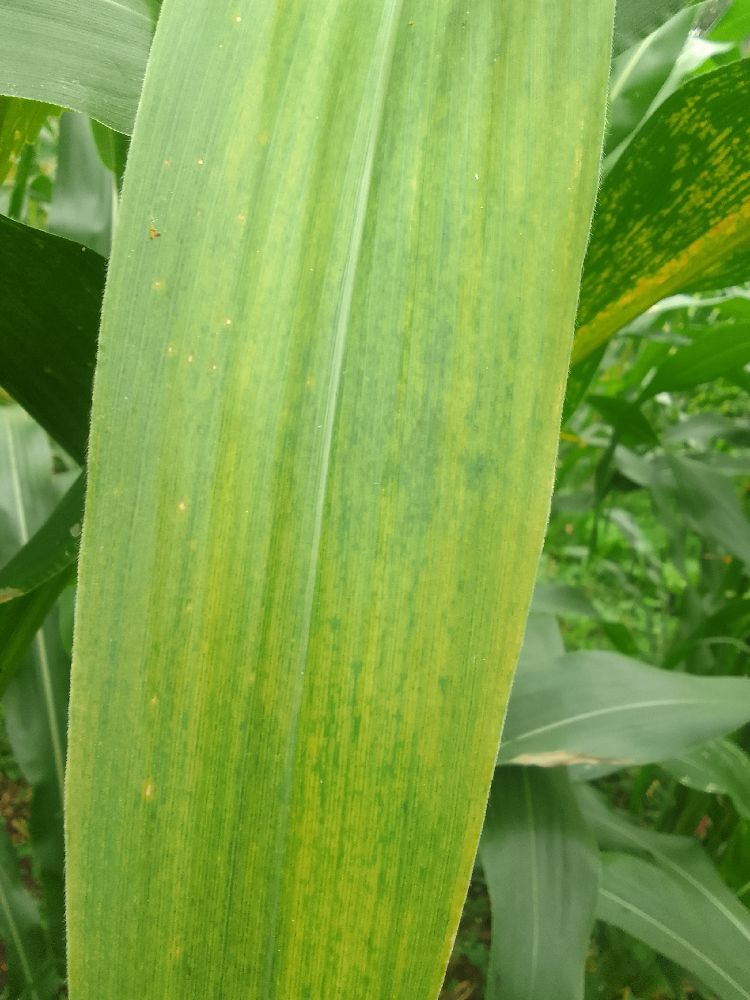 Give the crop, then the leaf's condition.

maize, maize lethal necrosis
